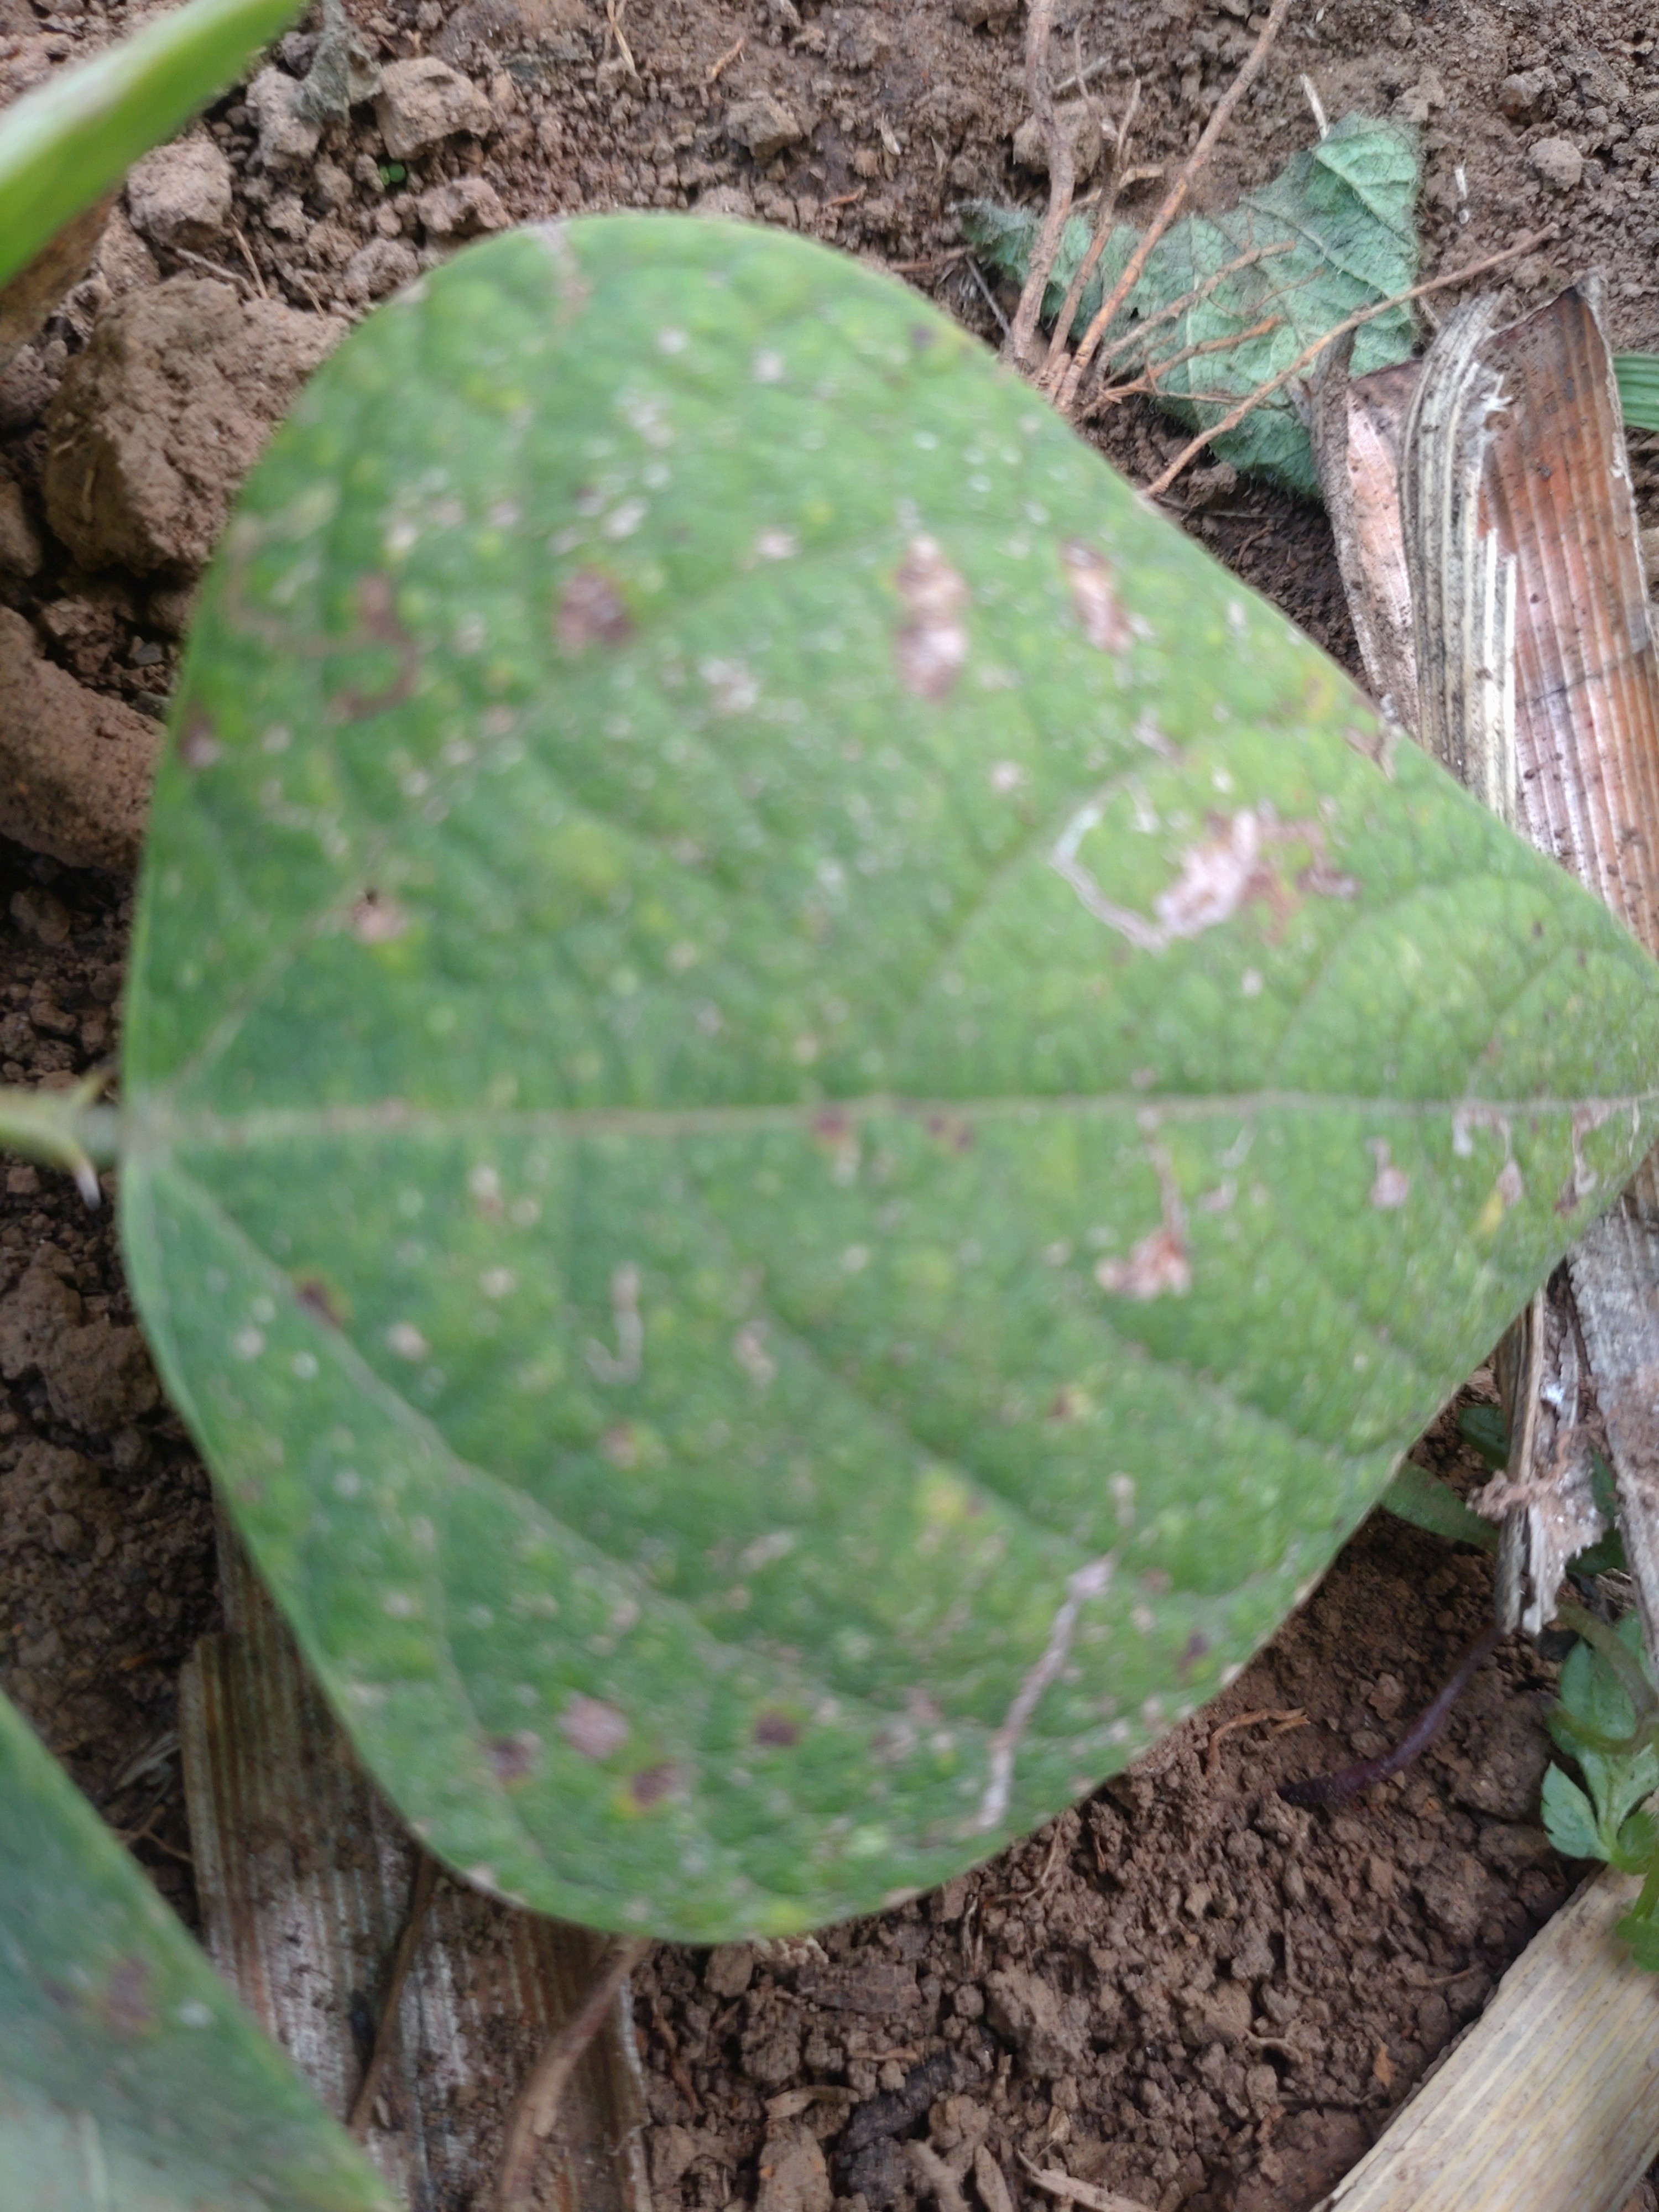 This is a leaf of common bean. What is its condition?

anthracnose
